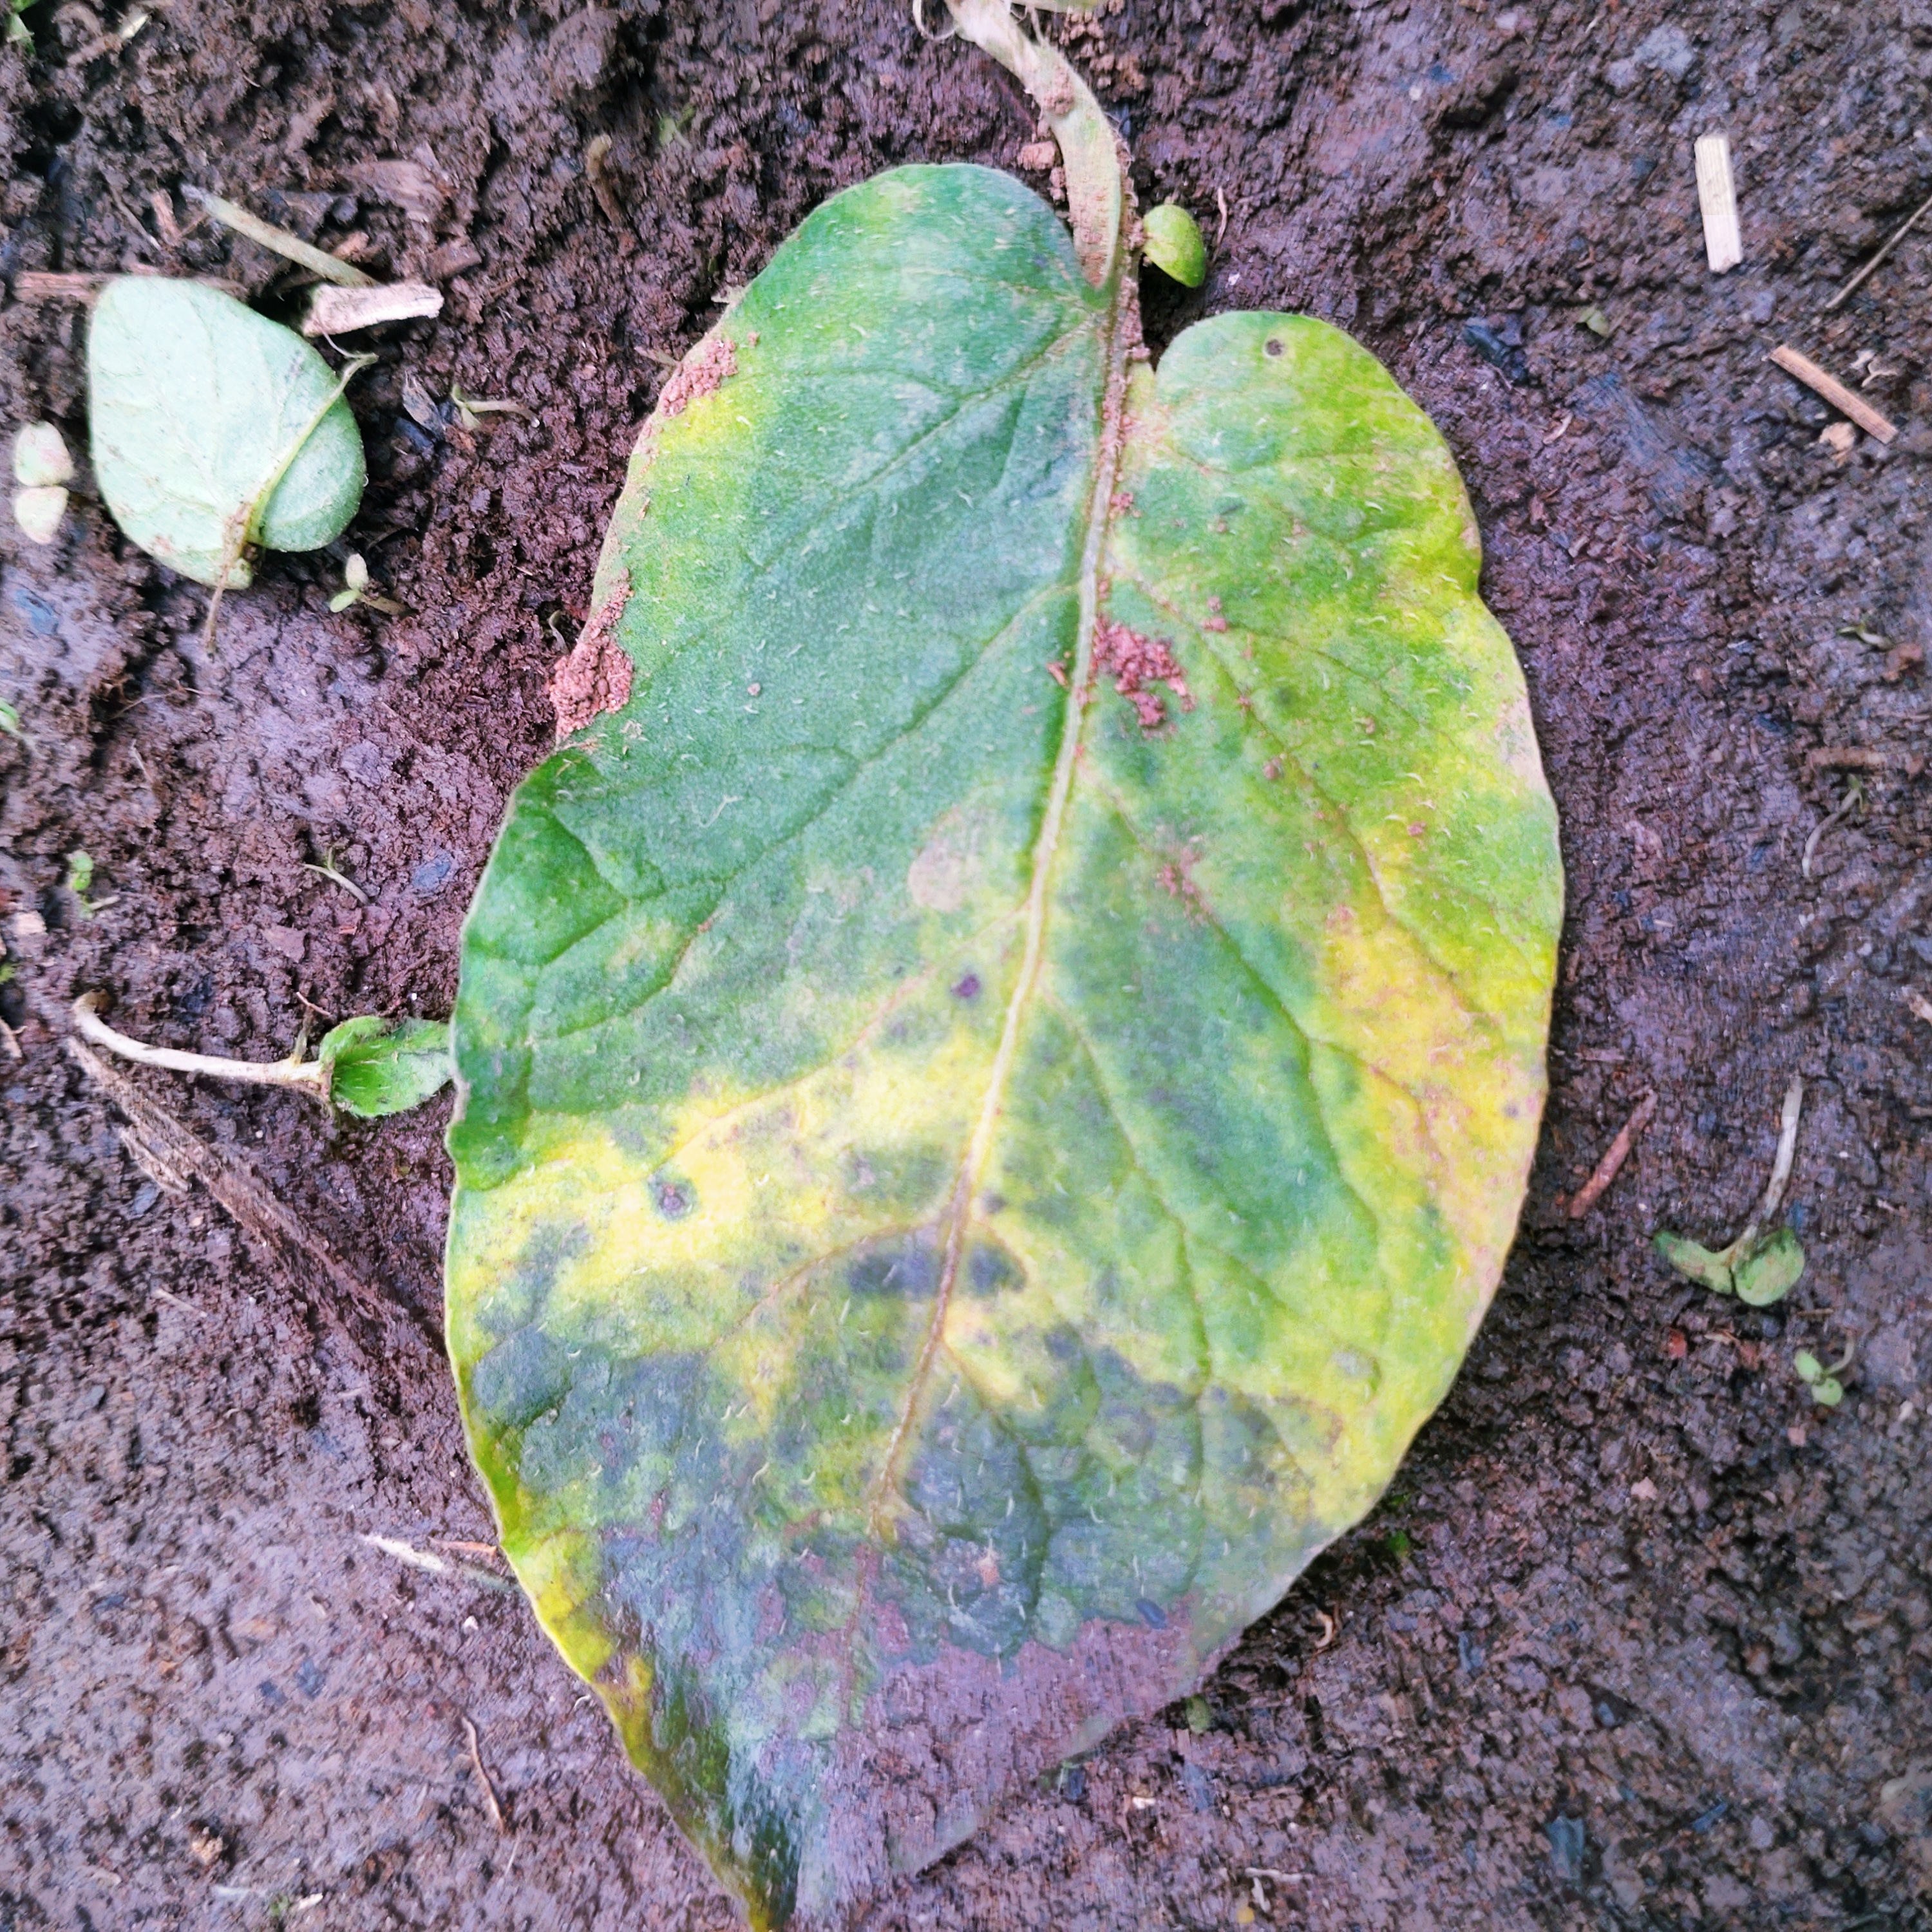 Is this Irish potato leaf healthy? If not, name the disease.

late blight
